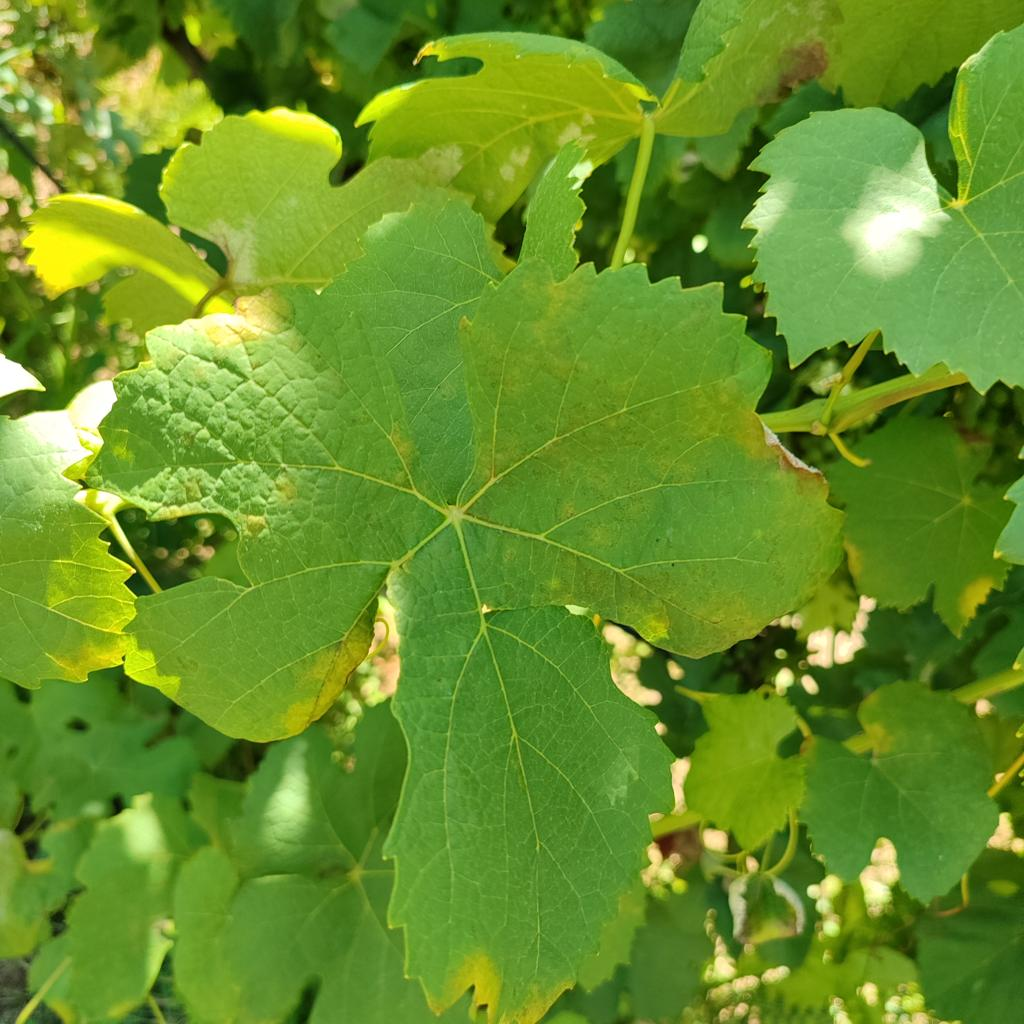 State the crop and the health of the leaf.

grapevine, downy mildew
